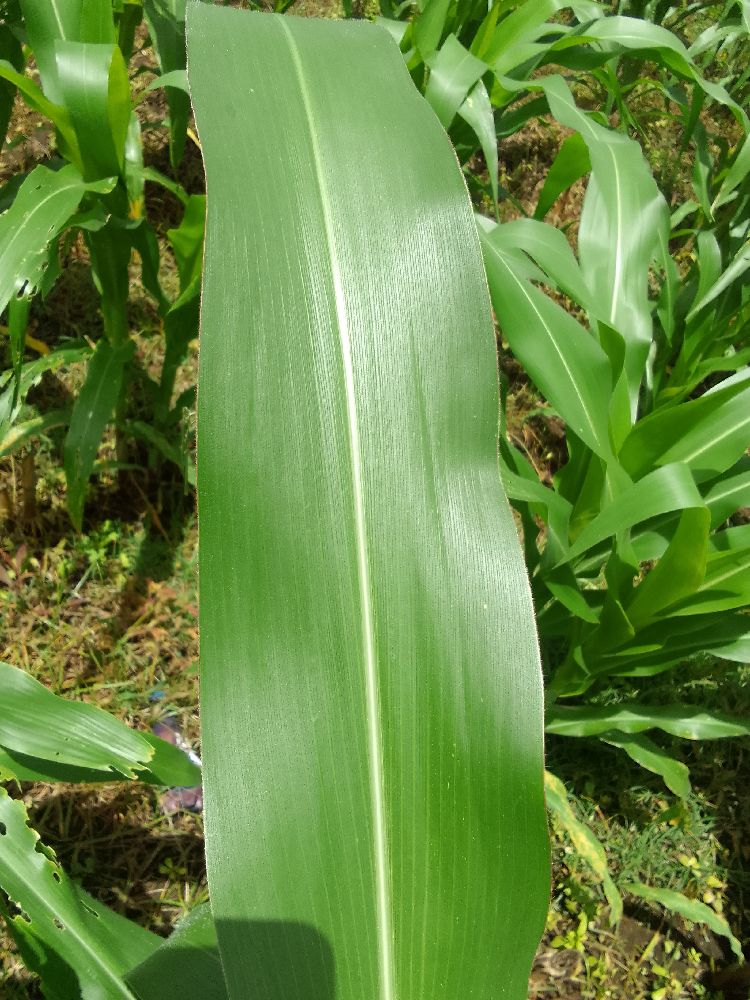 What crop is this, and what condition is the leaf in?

maize, healthy
